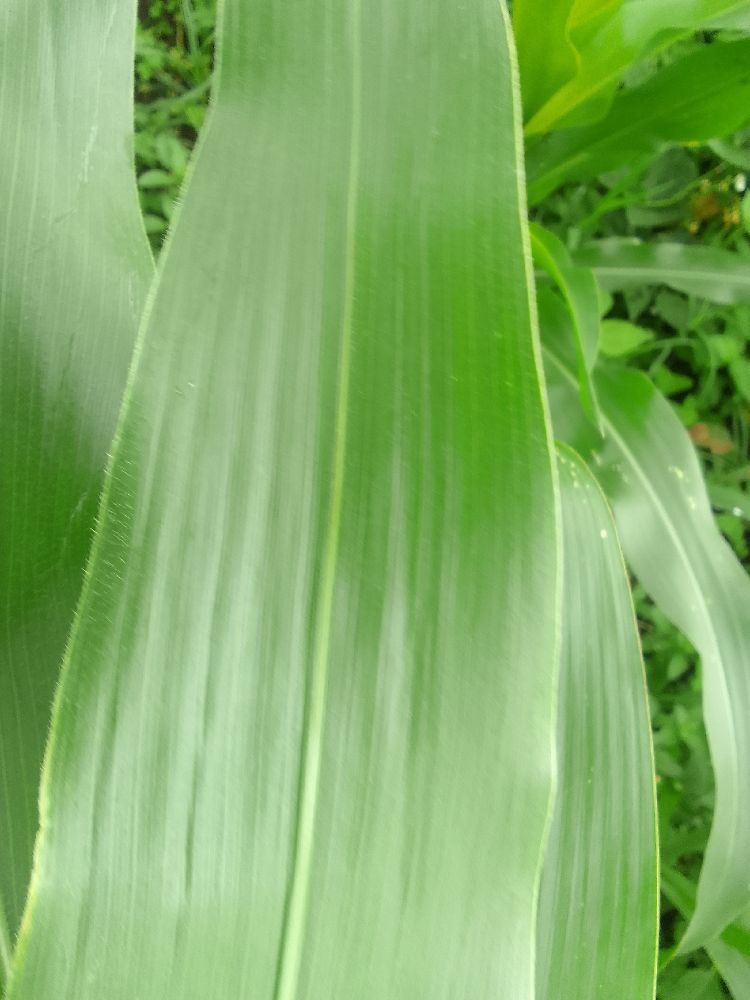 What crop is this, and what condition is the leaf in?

maize, healthy
